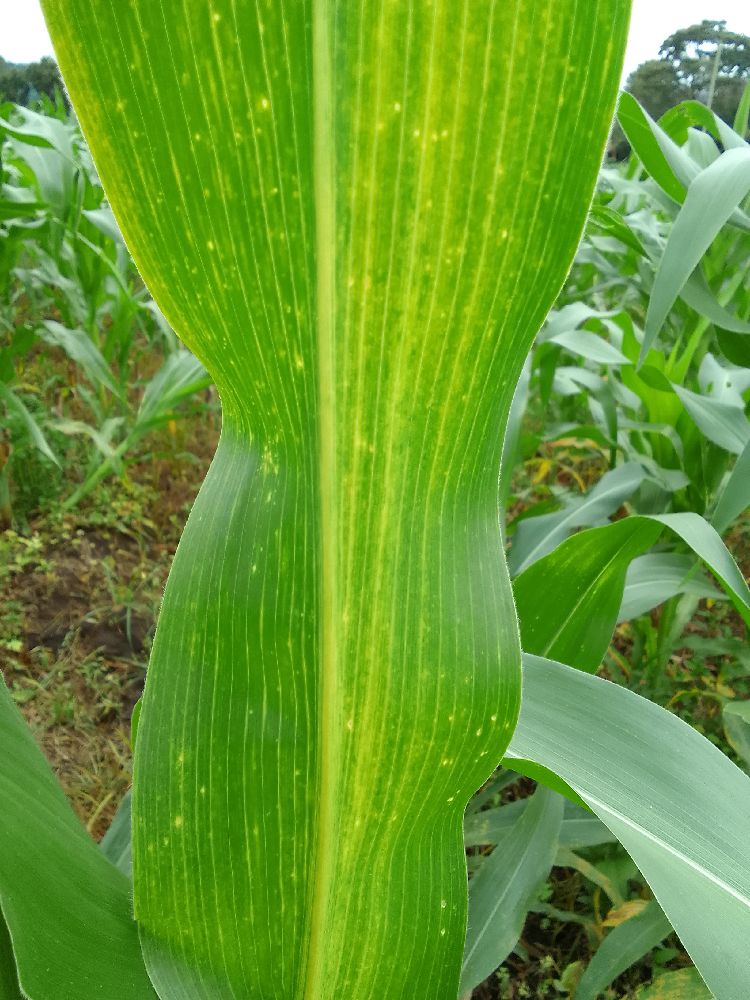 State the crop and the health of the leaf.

maize, maize lethal necrosis
